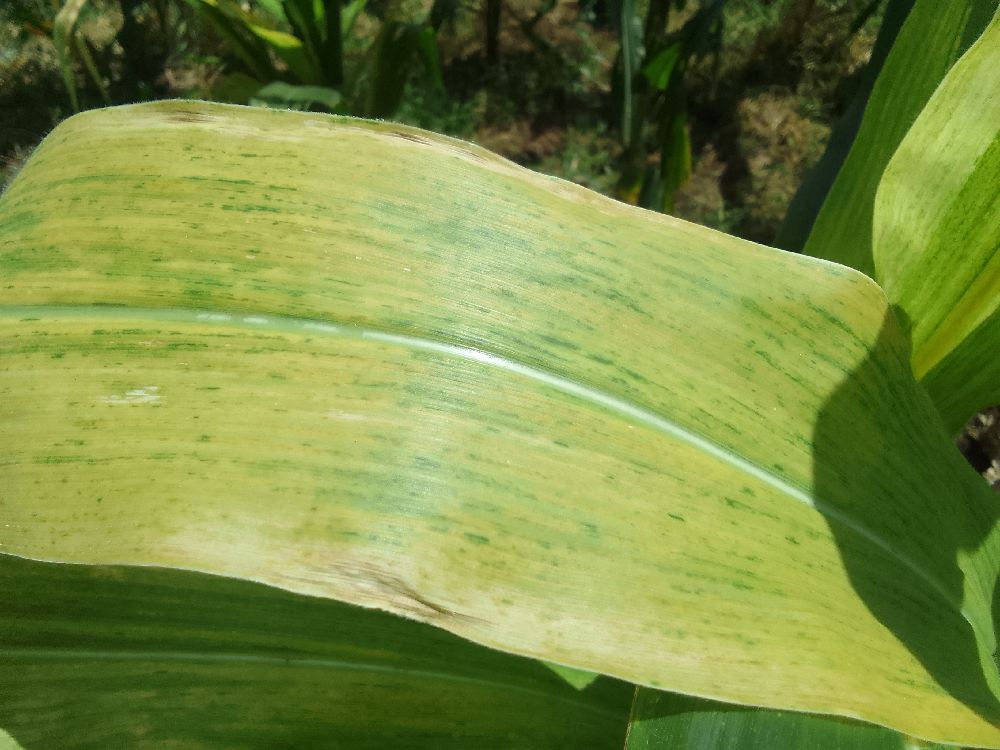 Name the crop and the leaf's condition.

maize, maize lethal necrosis
